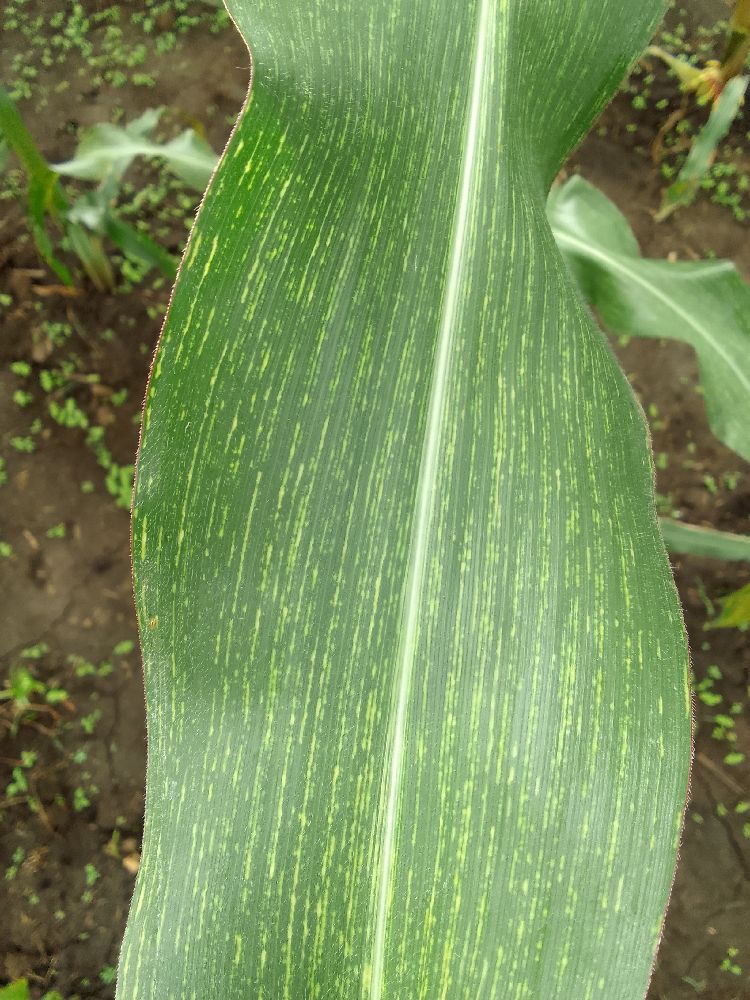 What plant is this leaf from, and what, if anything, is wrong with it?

maize, maize streak virus
